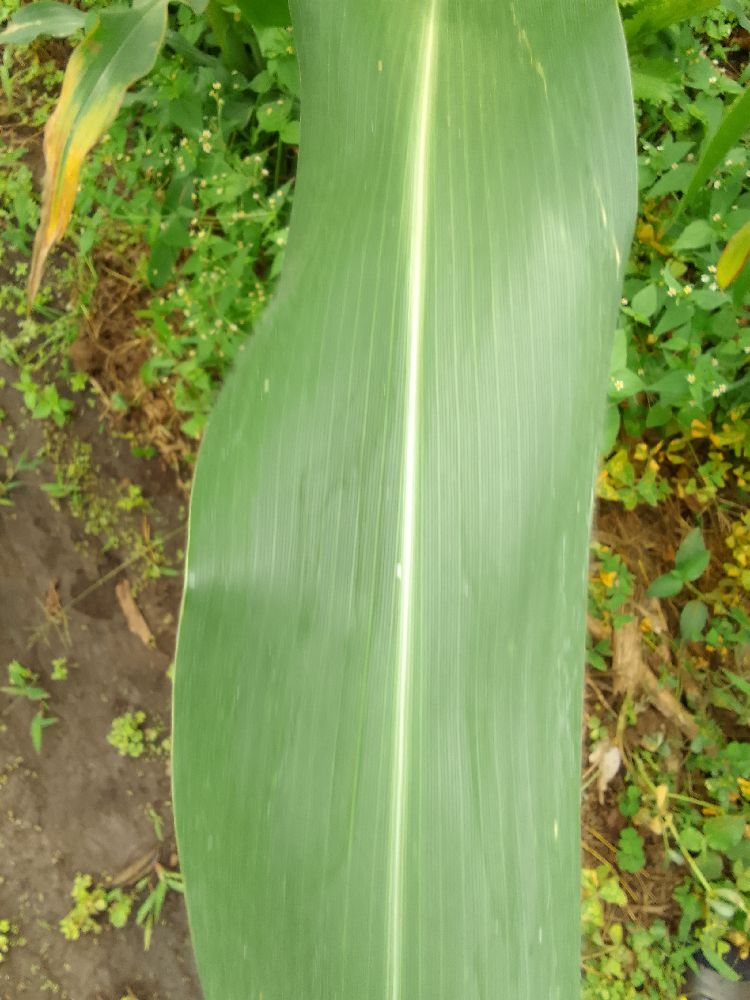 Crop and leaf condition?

maize, healthy
